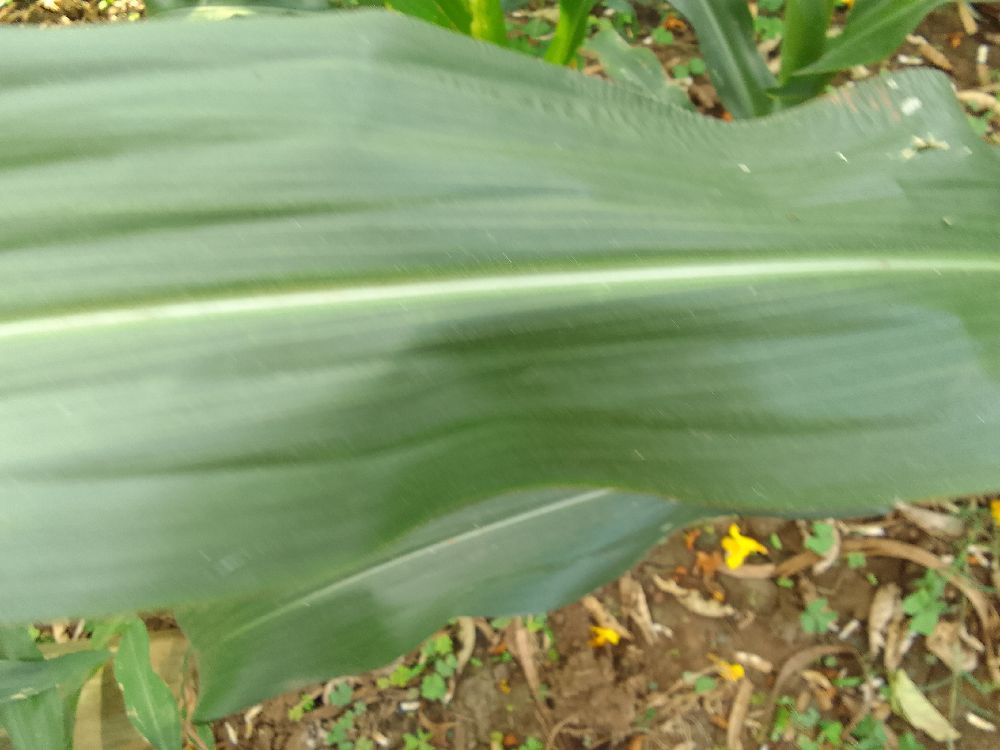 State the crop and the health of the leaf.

maize, healthy
